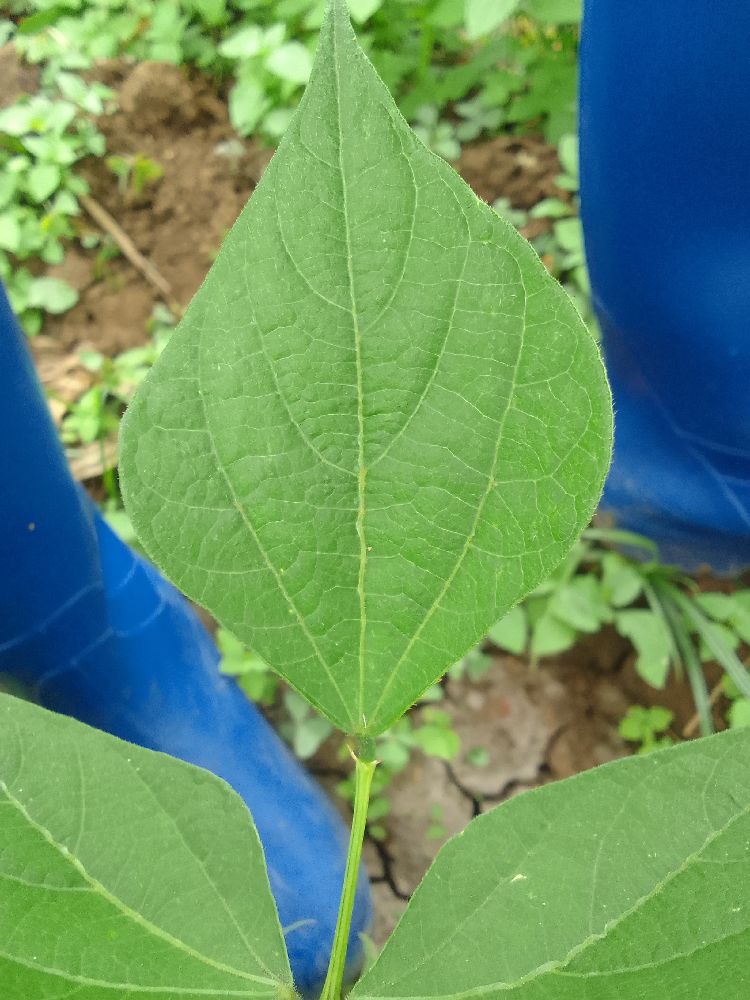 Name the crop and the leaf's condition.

common bean, healthy
